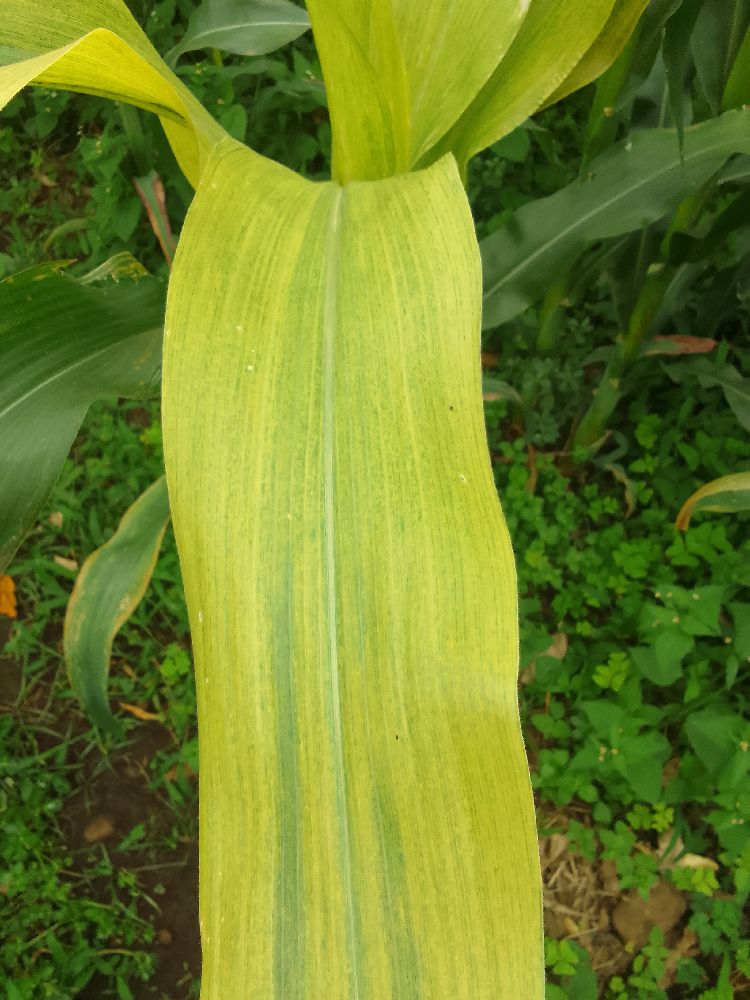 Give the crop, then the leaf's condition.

maize, maize lethal necrosis
